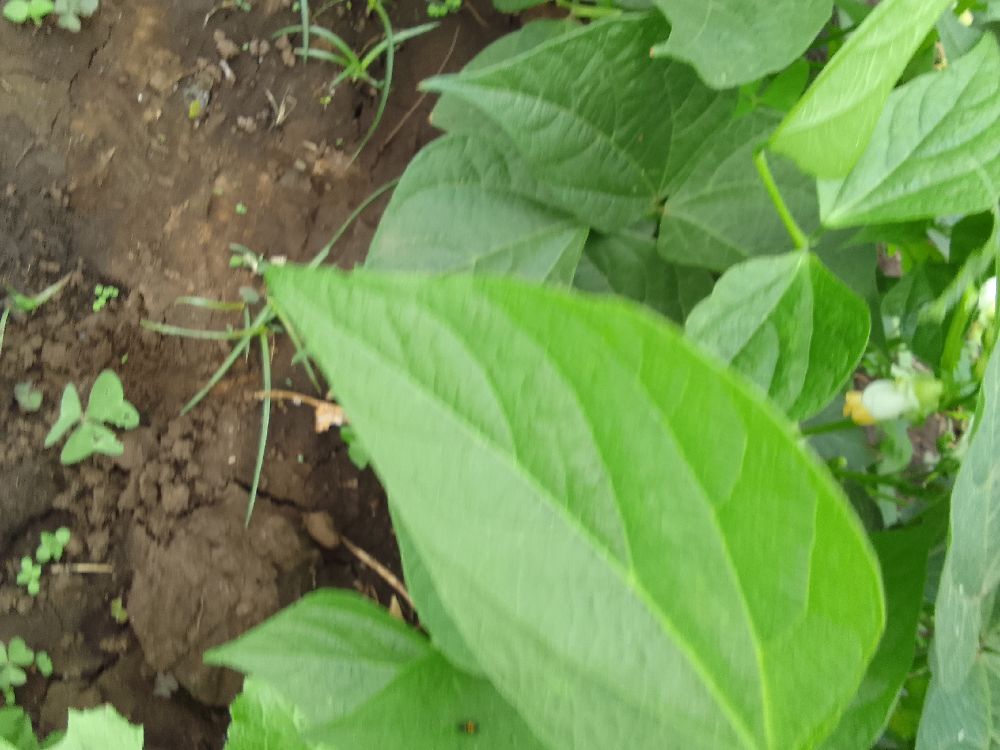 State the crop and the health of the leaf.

common bean, healthy
